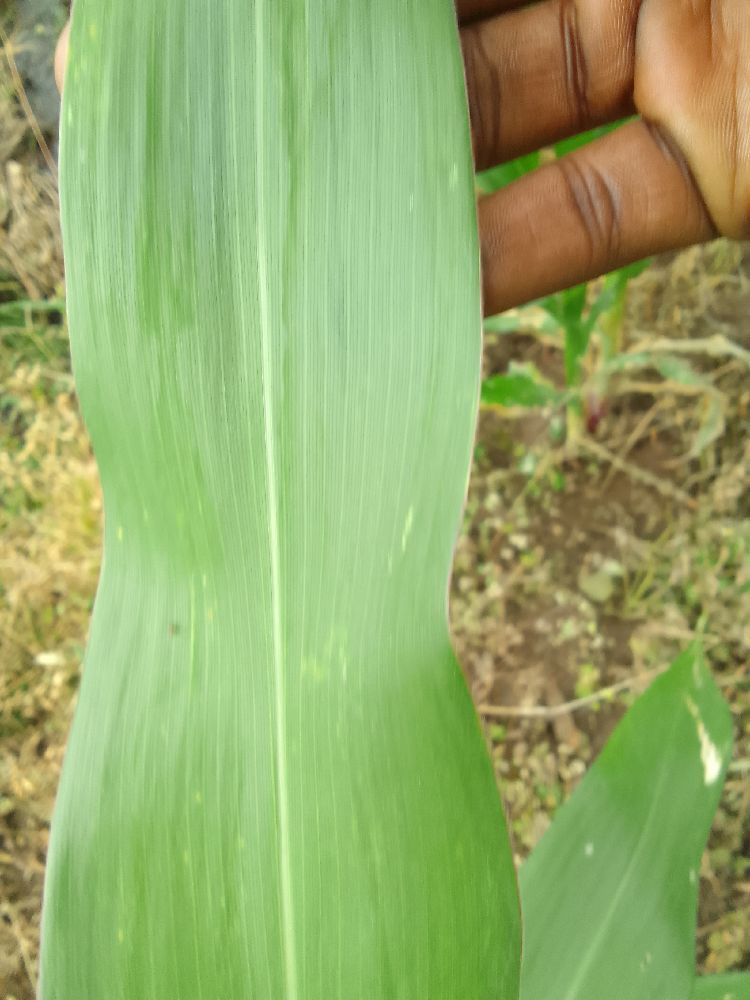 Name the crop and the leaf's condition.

maize, healthy
